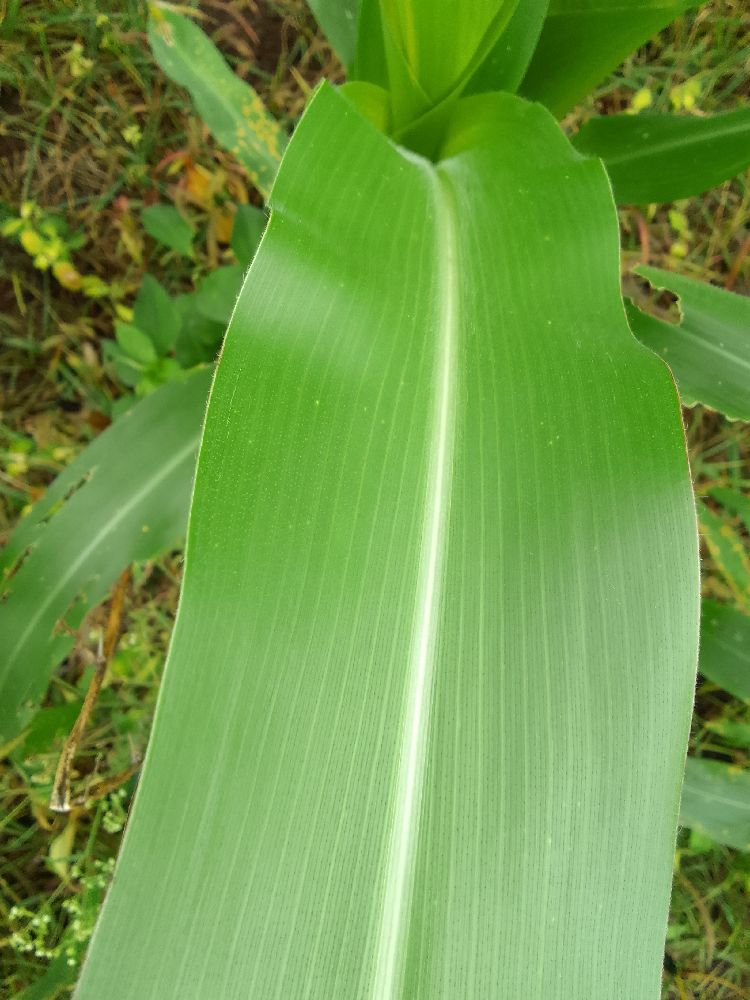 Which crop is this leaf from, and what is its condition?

maize, healthy
